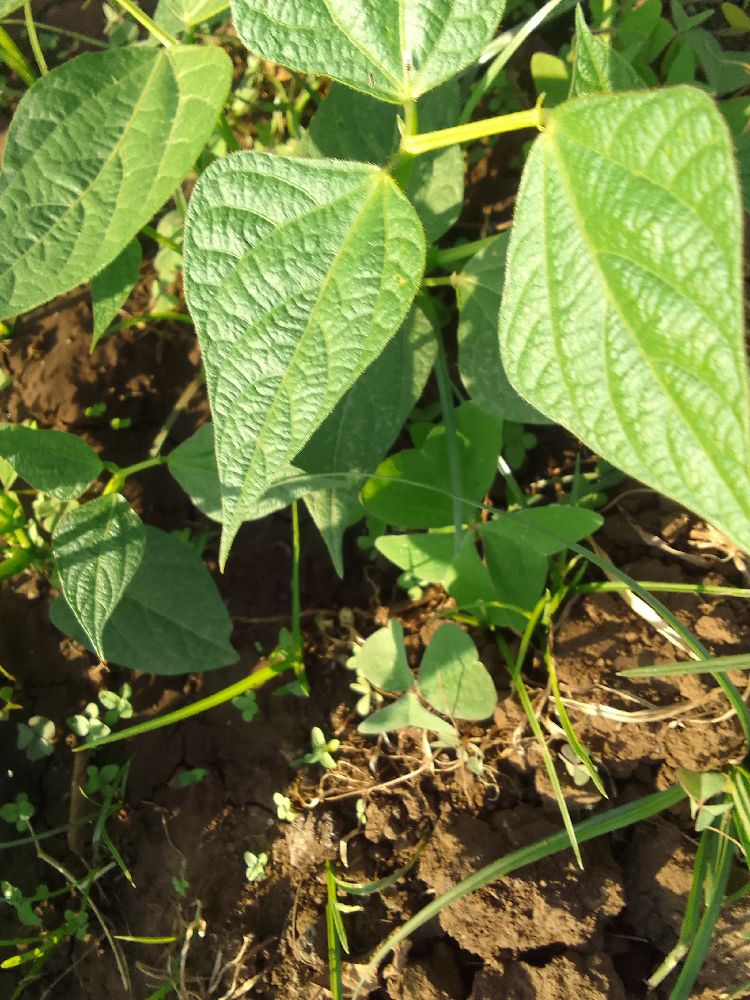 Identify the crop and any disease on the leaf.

common bean, healthy
